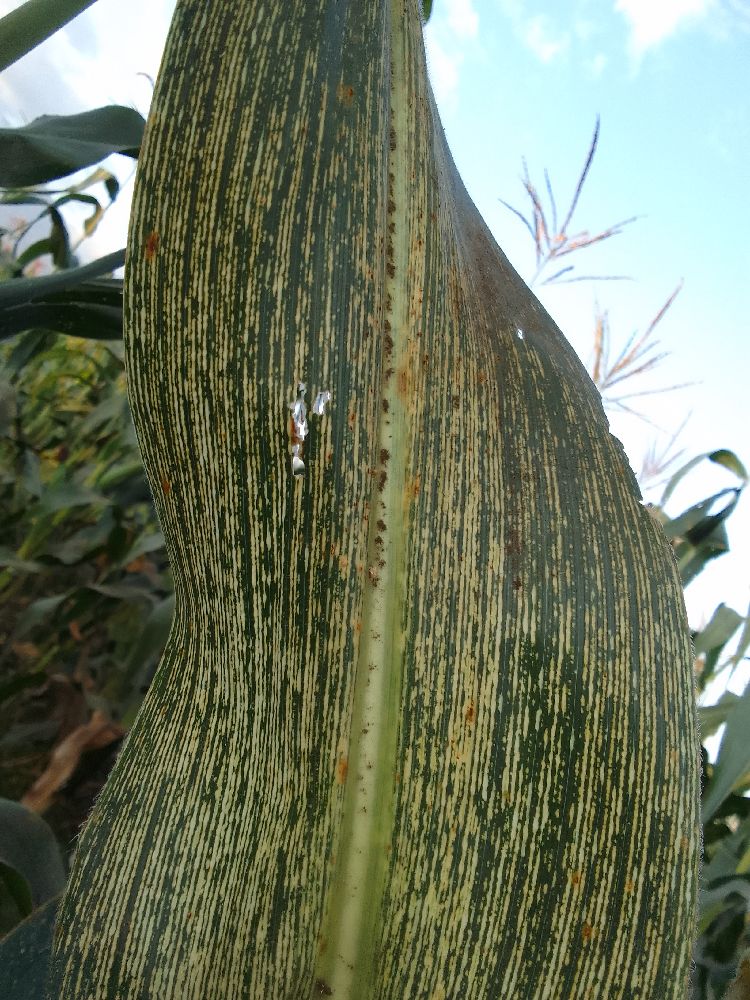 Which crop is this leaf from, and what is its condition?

maize, maize streak virus
